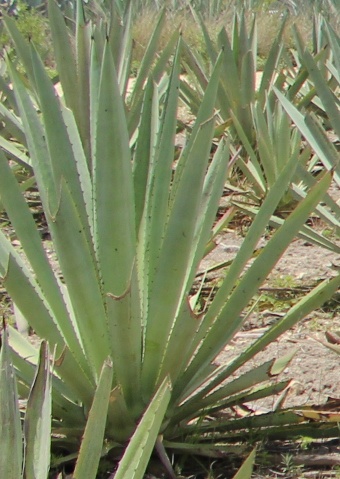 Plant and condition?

agave, yellow
